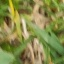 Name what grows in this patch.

grass
